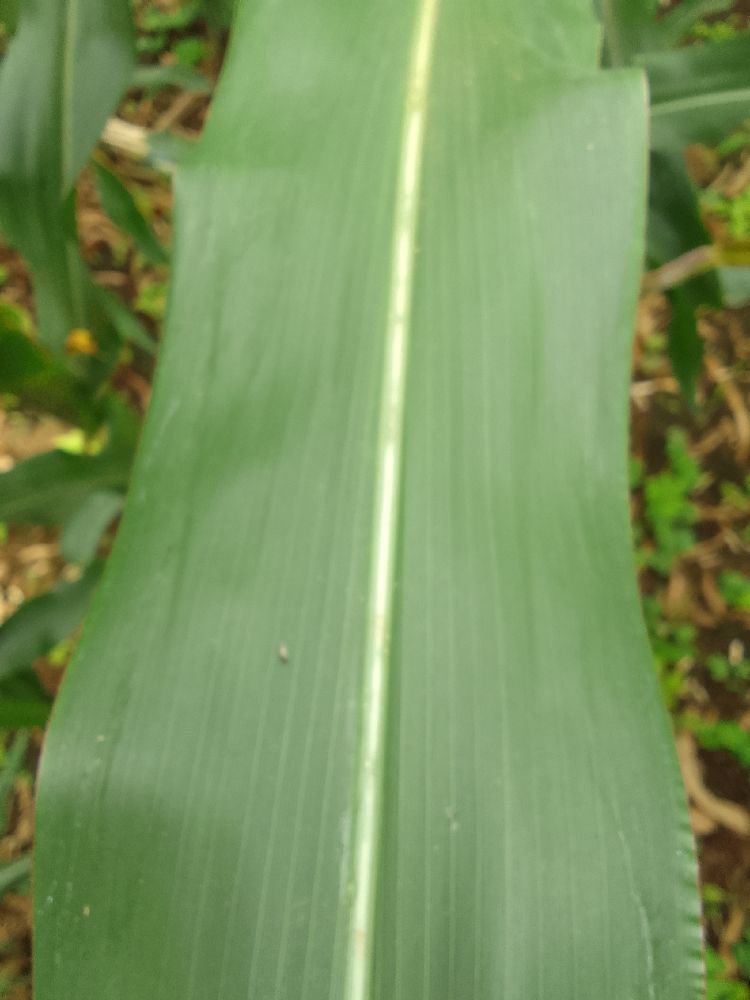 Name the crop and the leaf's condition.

maize, healthy
